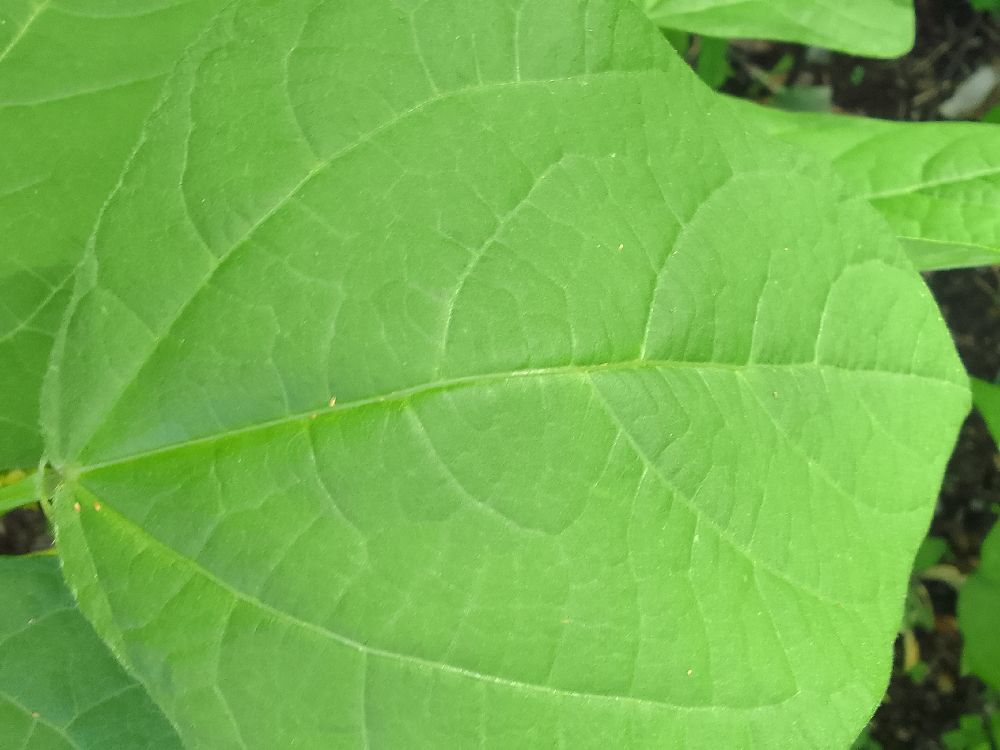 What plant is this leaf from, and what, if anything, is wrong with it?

common bean, healthy
